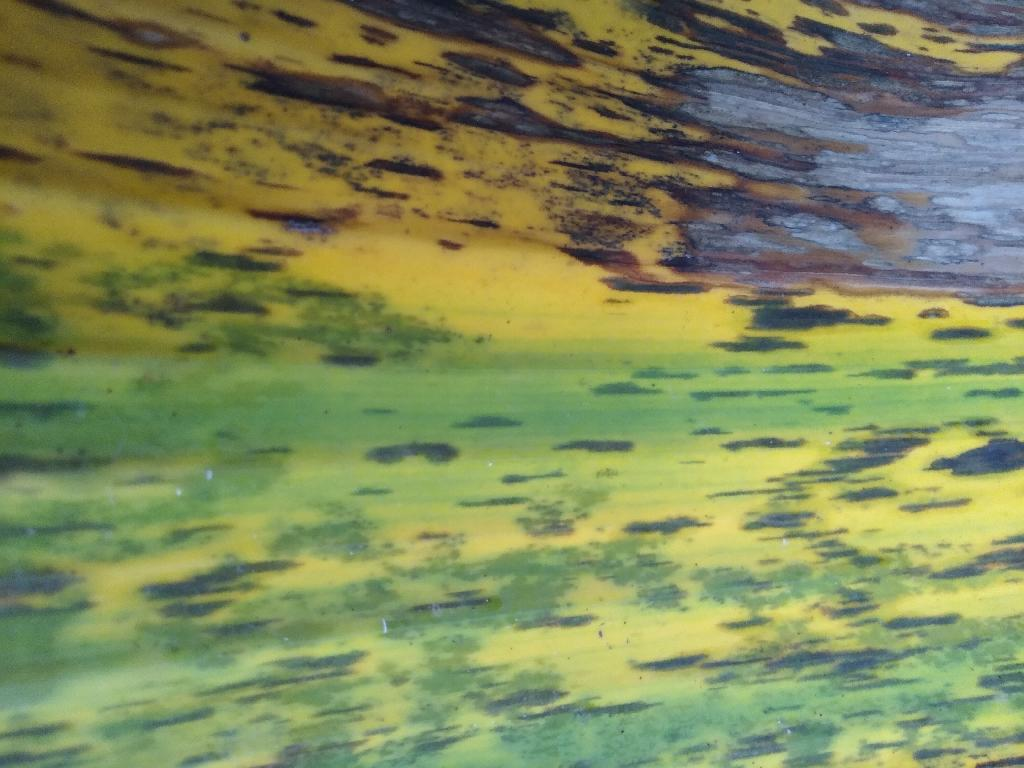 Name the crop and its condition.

banana, black sigatoka
